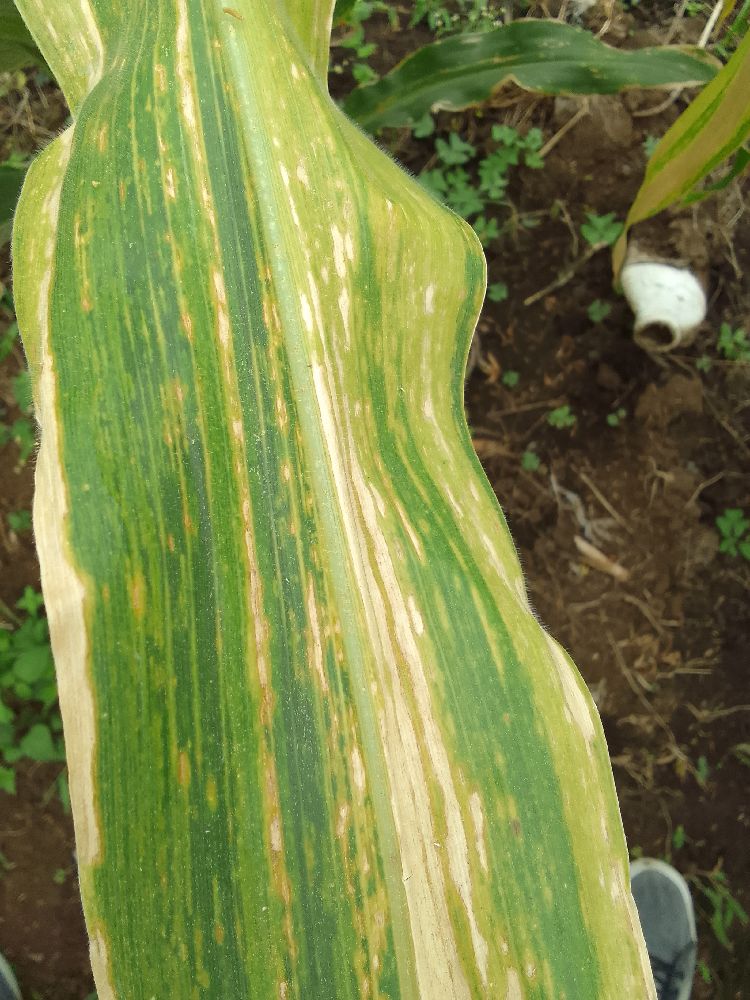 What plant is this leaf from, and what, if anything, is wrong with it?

maize, maize lethal necrosis
